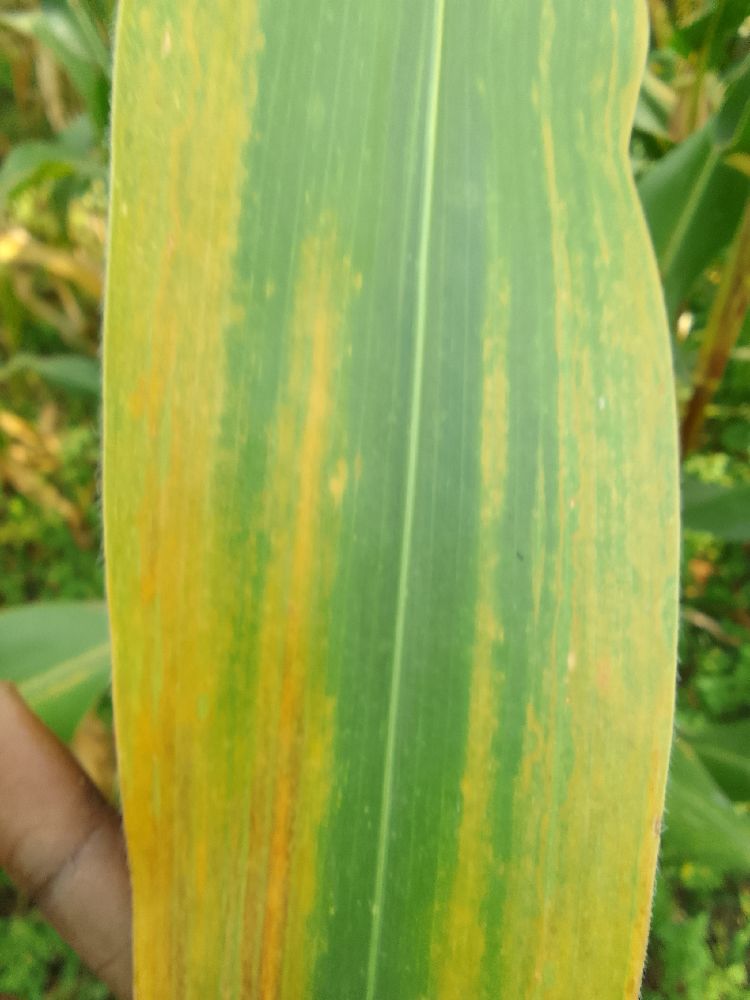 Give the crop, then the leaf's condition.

maize, maize lethal necrosis
